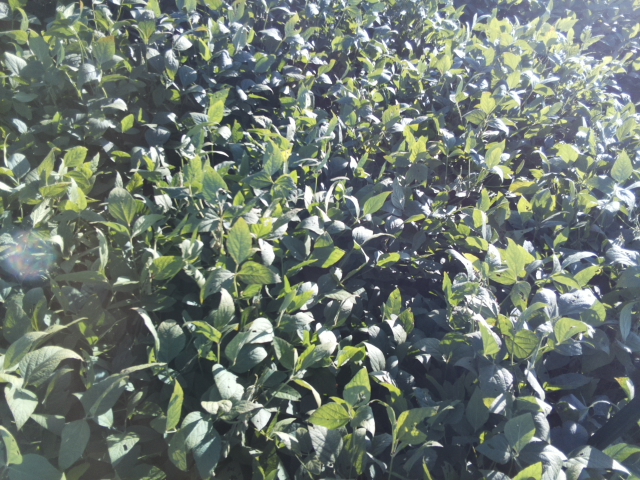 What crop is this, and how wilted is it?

soybean, leaflets folding inward at secondary pulvinus with no turgor loss in leaflets or petioles
